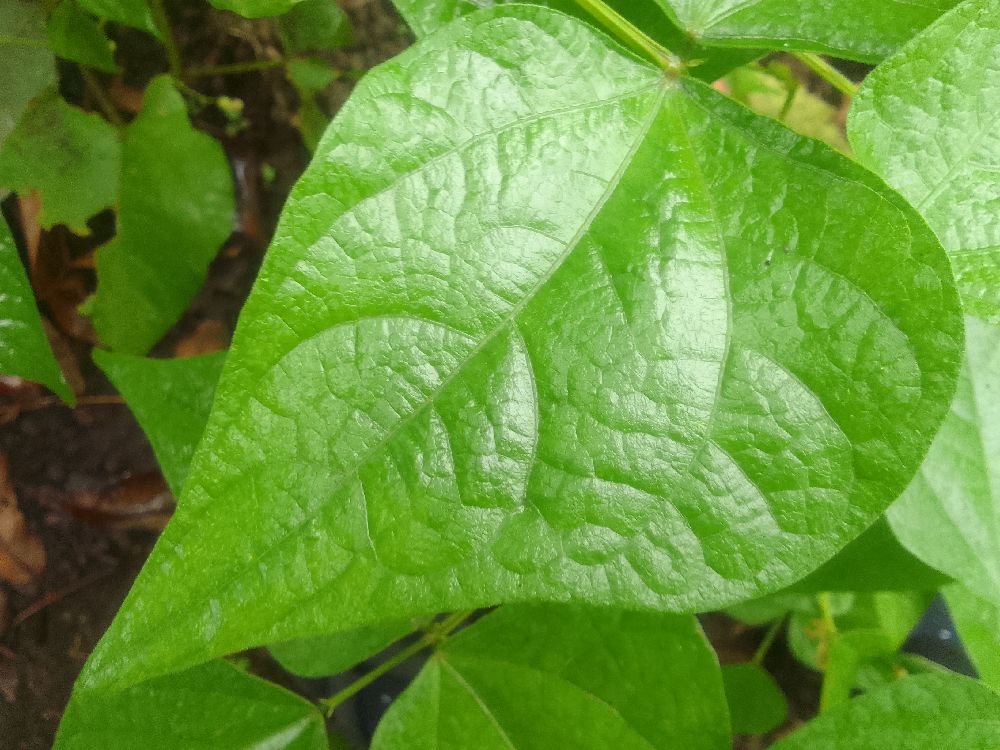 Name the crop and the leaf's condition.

common bean, healthy
